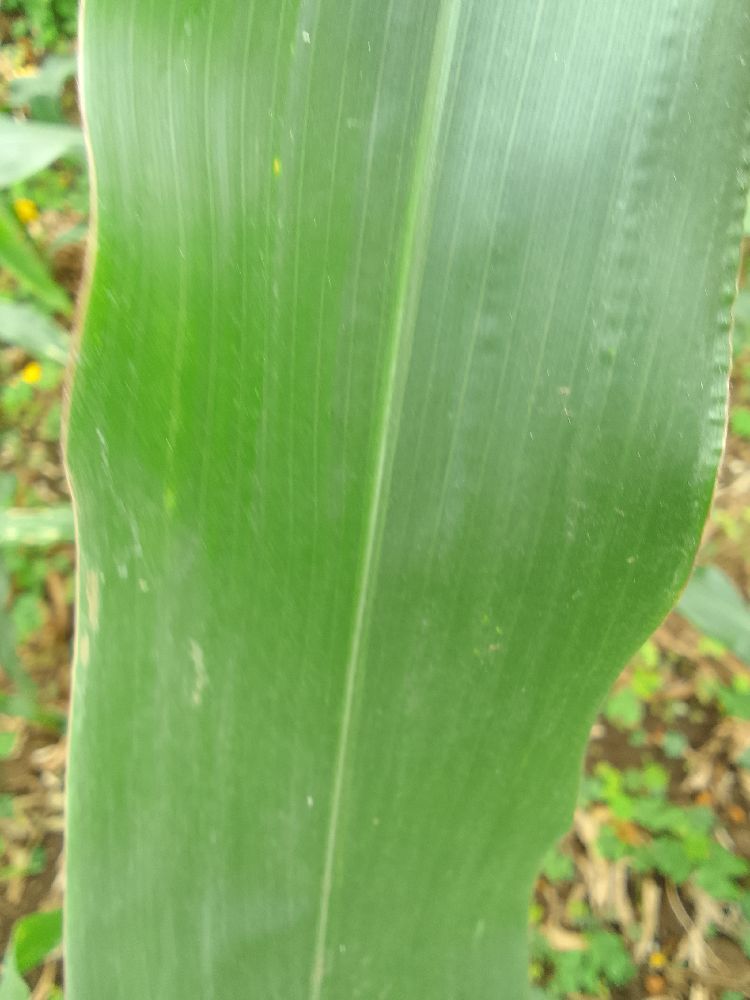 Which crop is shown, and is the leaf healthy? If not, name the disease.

maize, healthy
